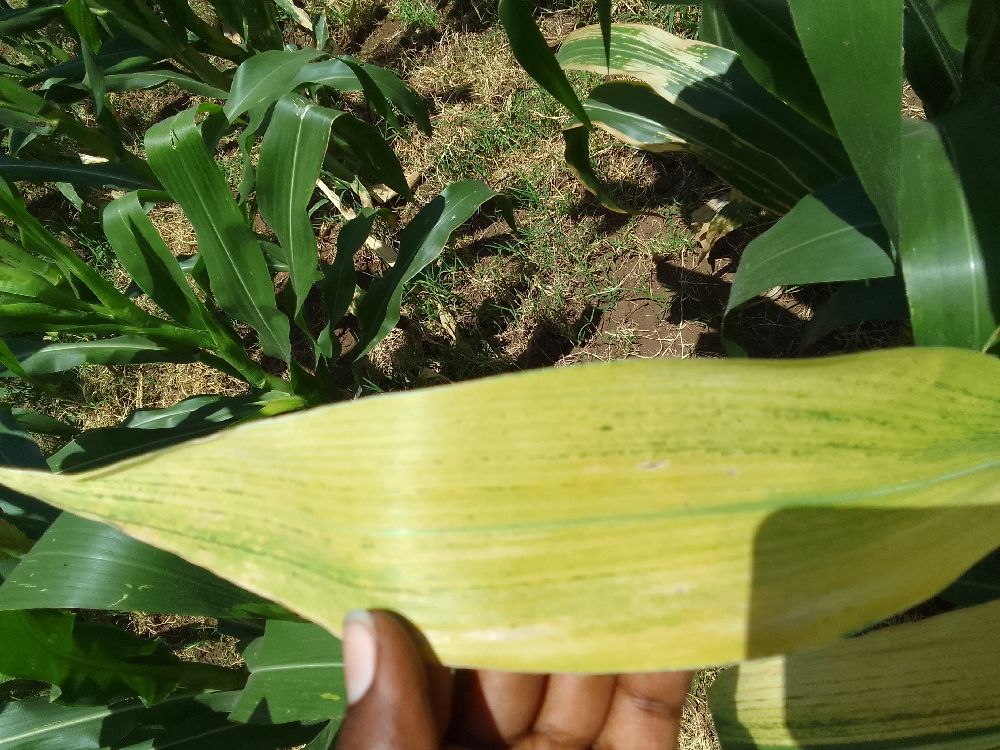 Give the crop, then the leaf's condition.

maize, maize lethal necrosis
